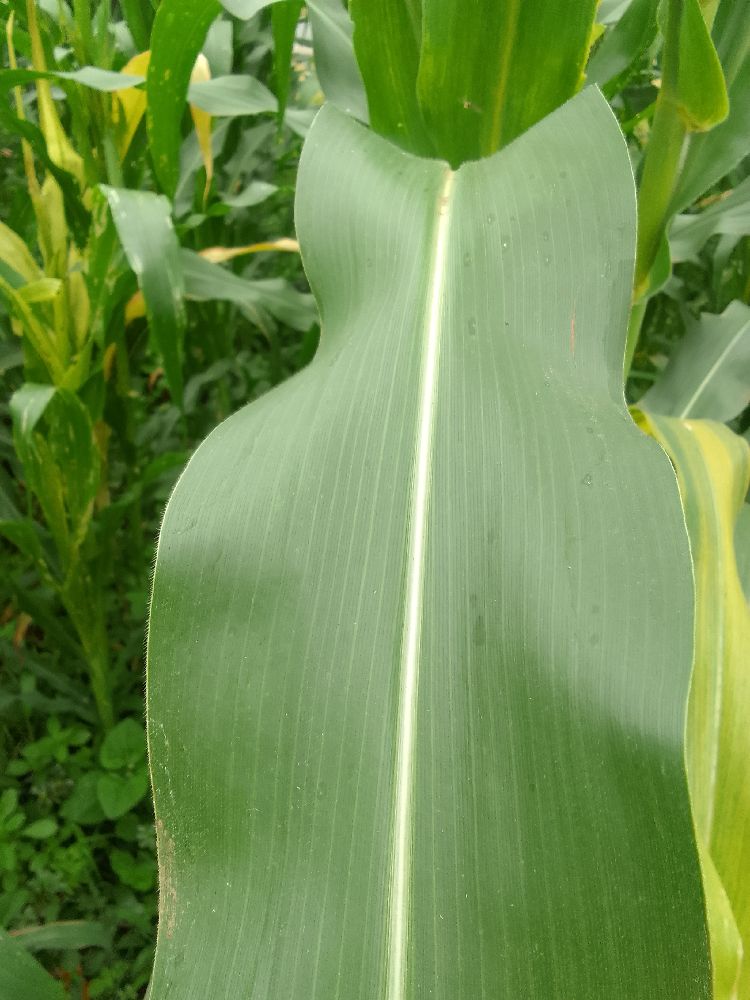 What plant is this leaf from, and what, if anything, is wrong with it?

maize, healthy
